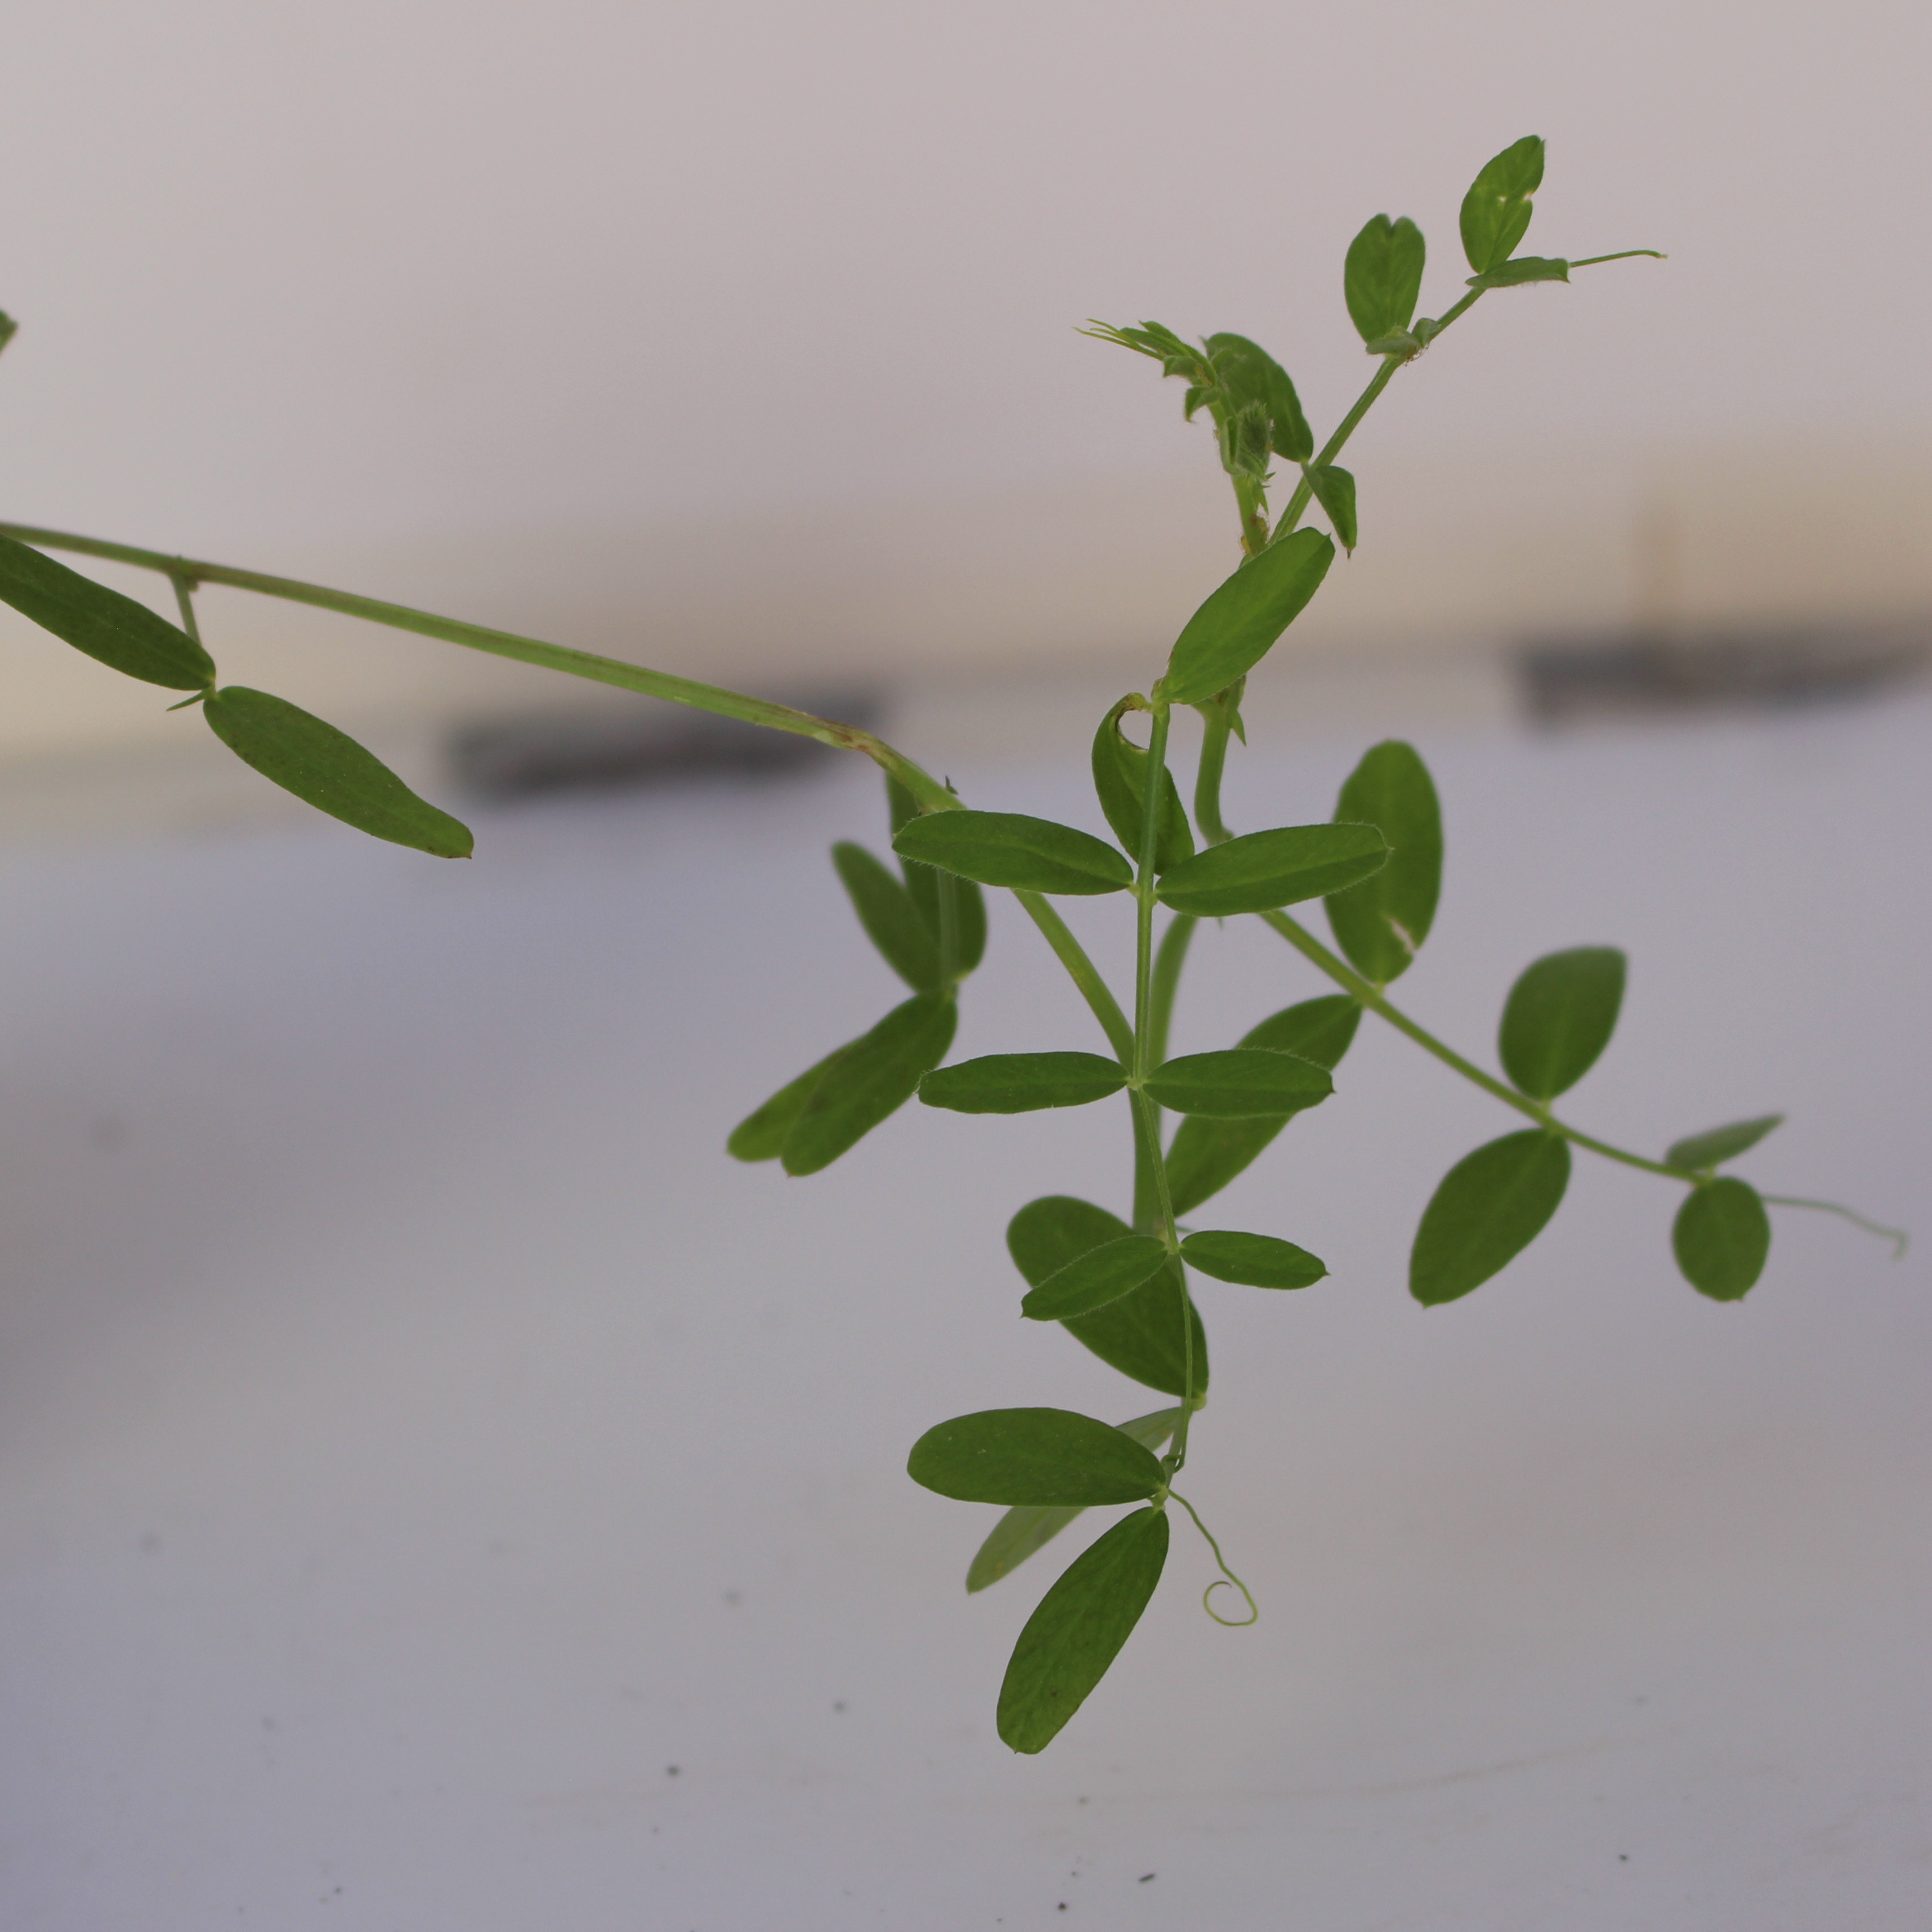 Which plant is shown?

Vicia sativa
